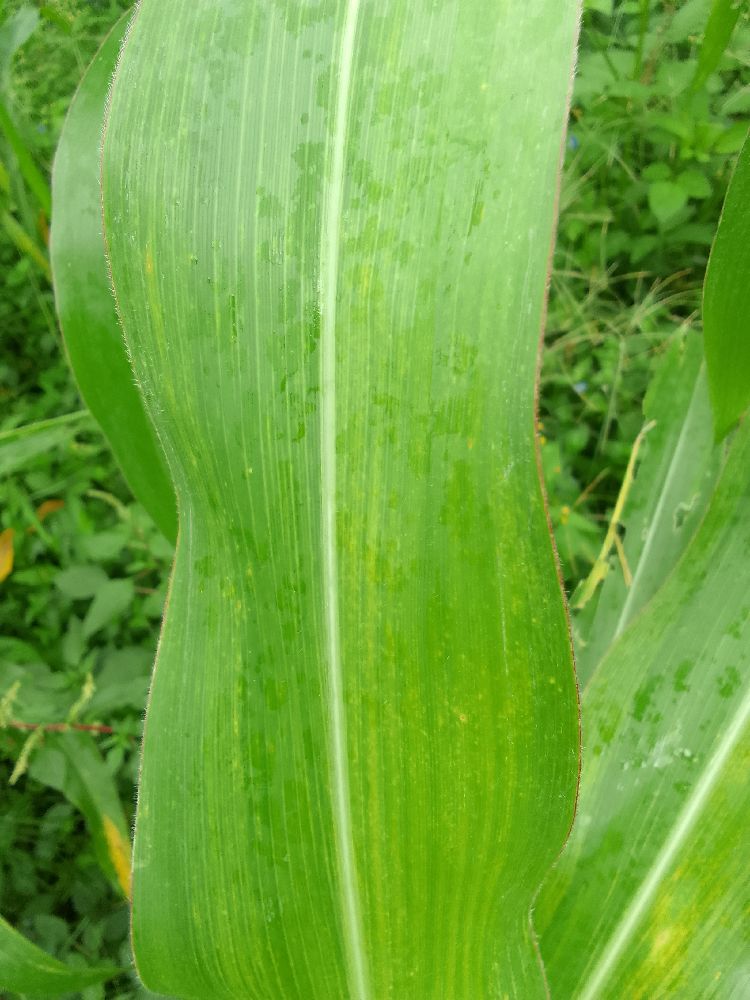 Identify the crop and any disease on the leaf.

maize, maize lethal necrosis
